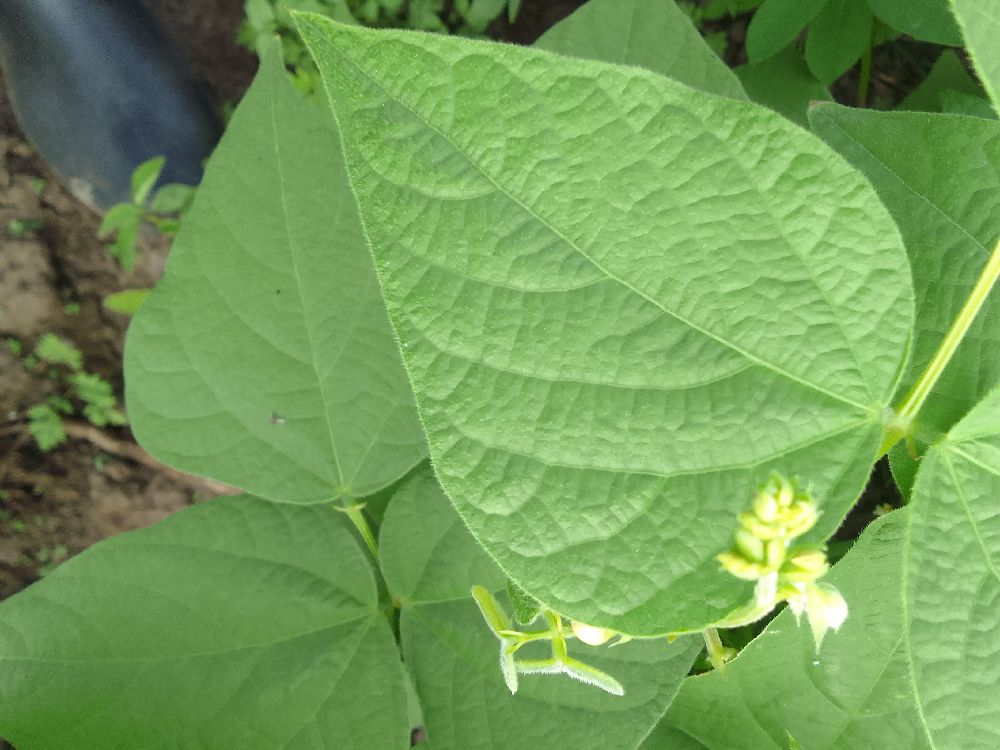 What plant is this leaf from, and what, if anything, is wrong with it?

common bean, healthy
